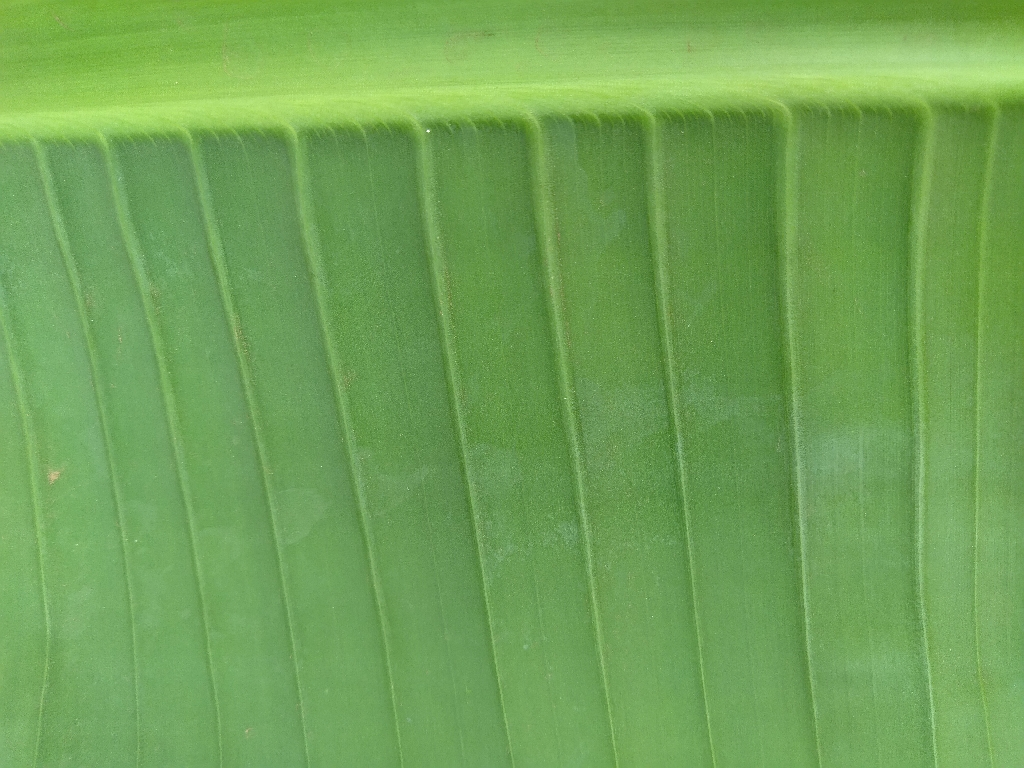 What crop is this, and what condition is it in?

banana, healthy
